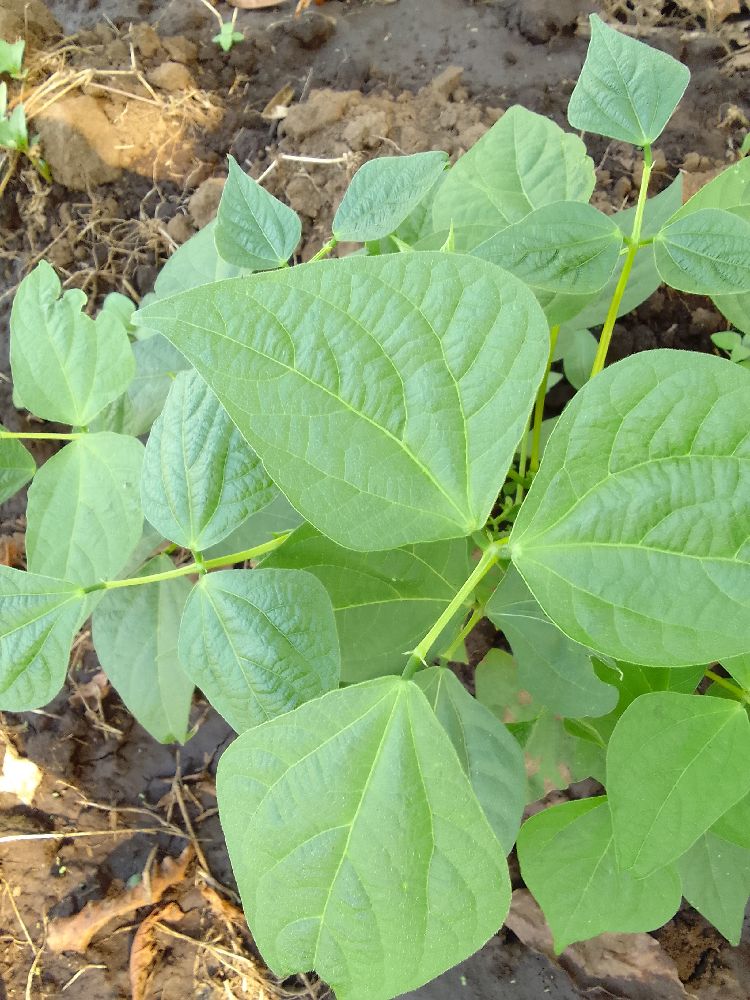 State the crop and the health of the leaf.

common bean, healthy
